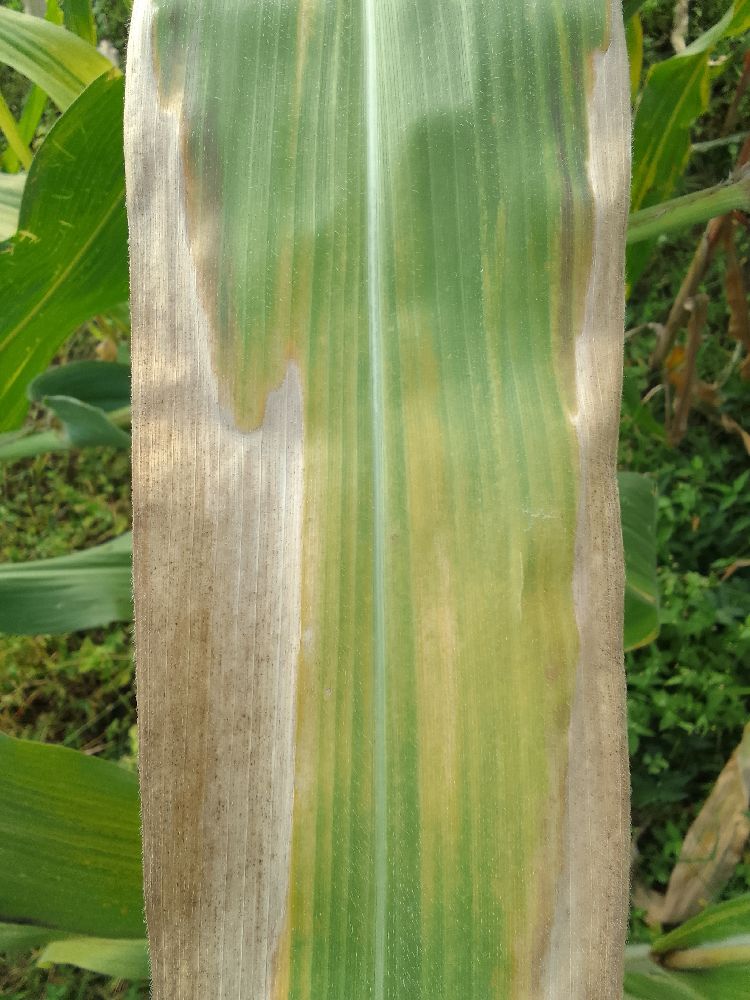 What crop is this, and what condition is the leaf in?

maize, maize lethal necrosis
